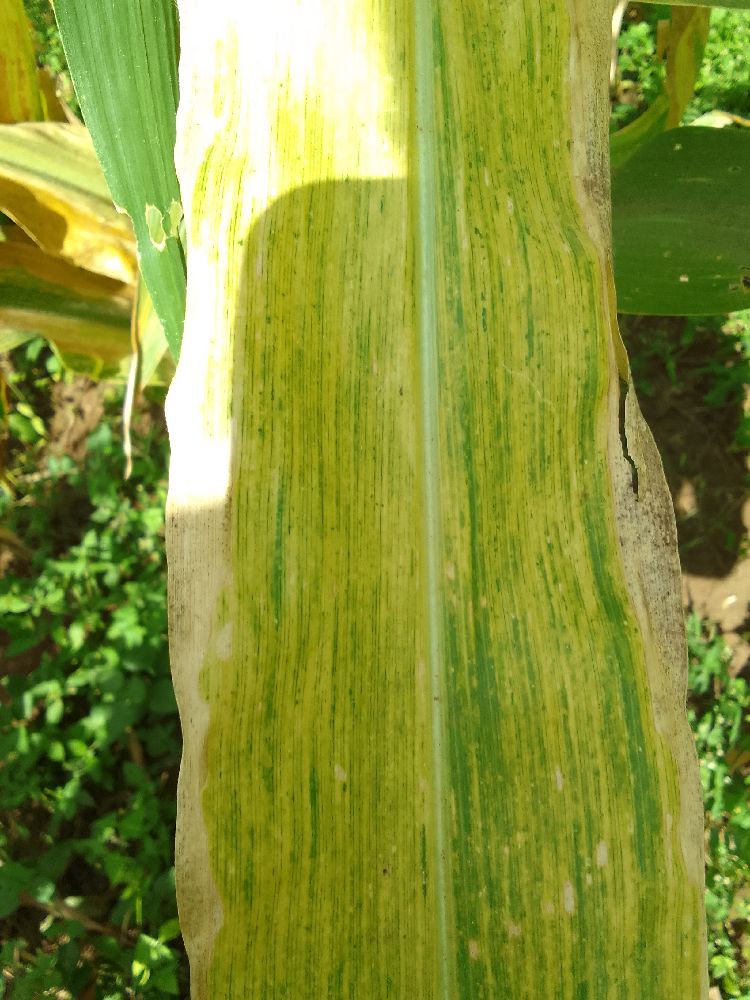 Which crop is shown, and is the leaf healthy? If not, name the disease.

maize, maize lethal necrosis
